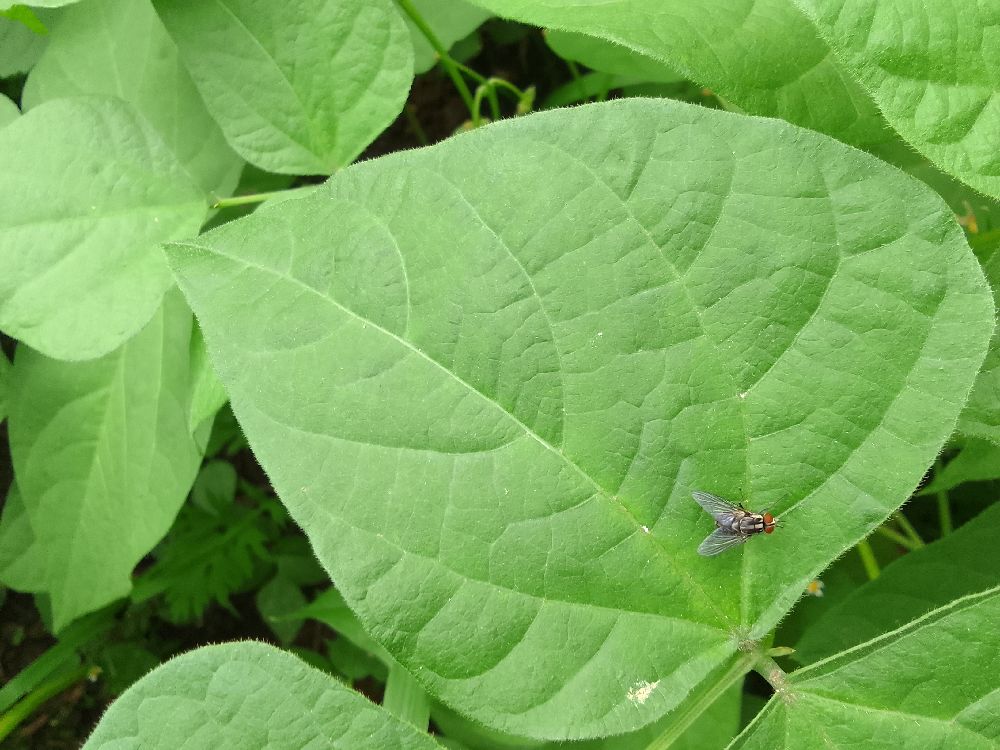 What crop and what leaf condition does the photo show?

common bean, healthy
